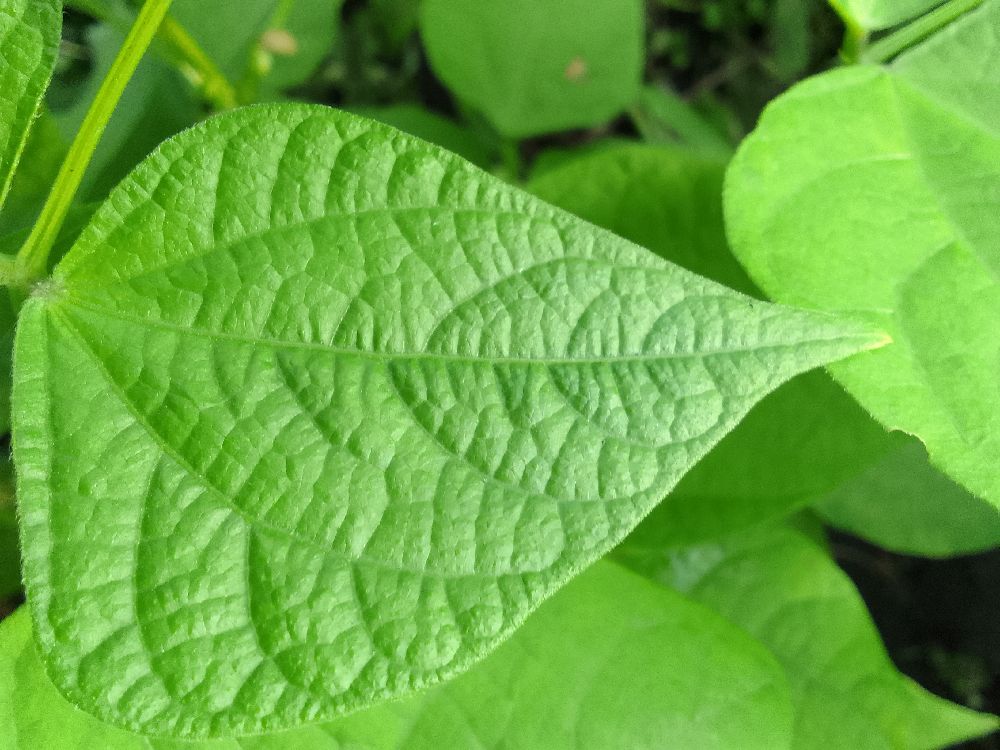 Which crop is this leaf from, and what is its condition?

common bean, healthy
